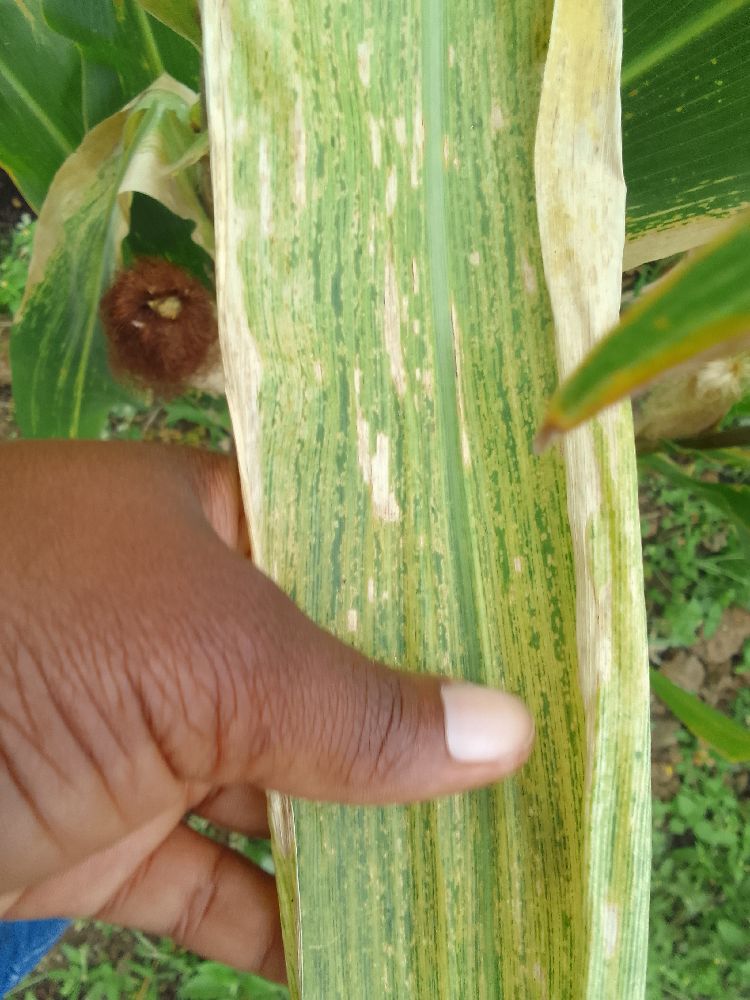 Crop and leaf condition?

maize, maize lethal necrosis
